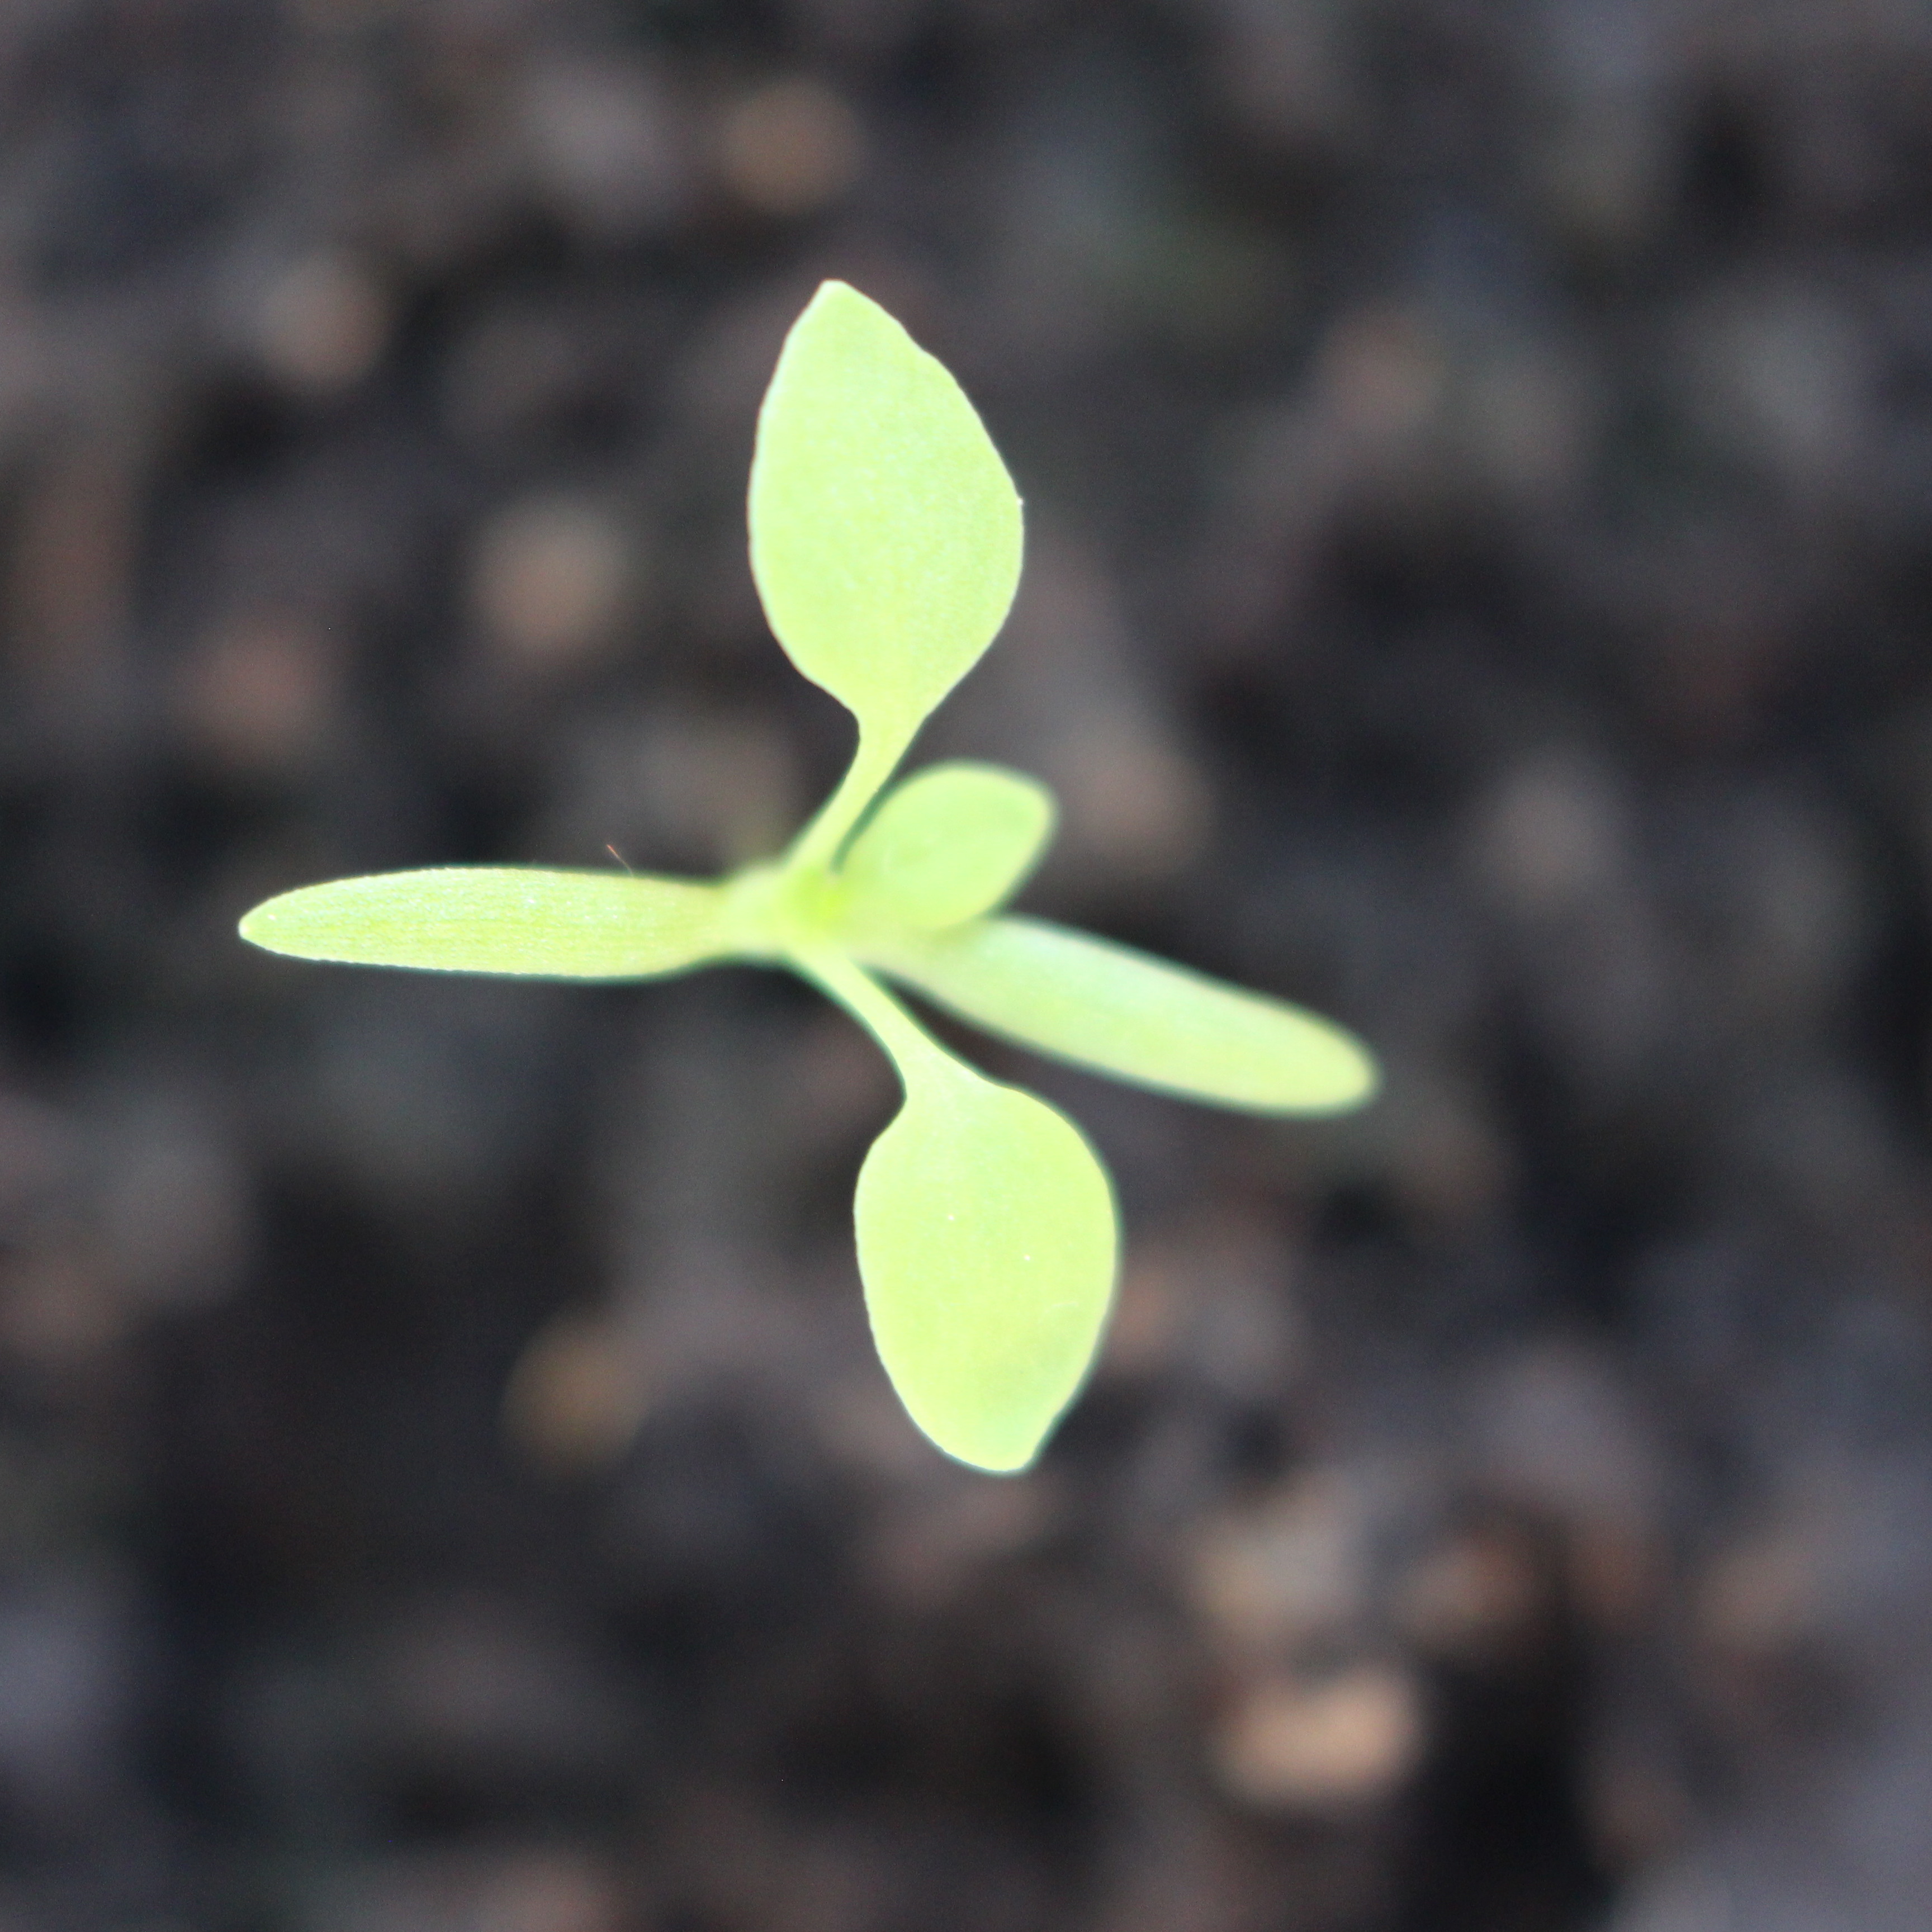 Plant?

Papaver rhoeas
